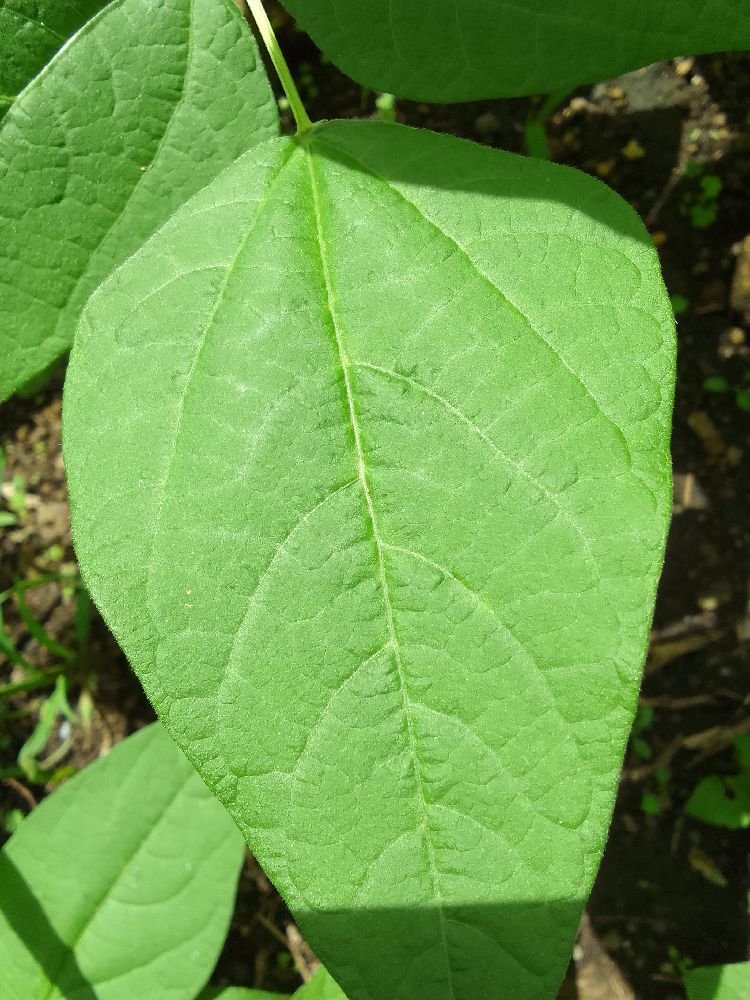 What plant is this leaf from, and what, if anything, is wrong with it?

common bean, healthy
